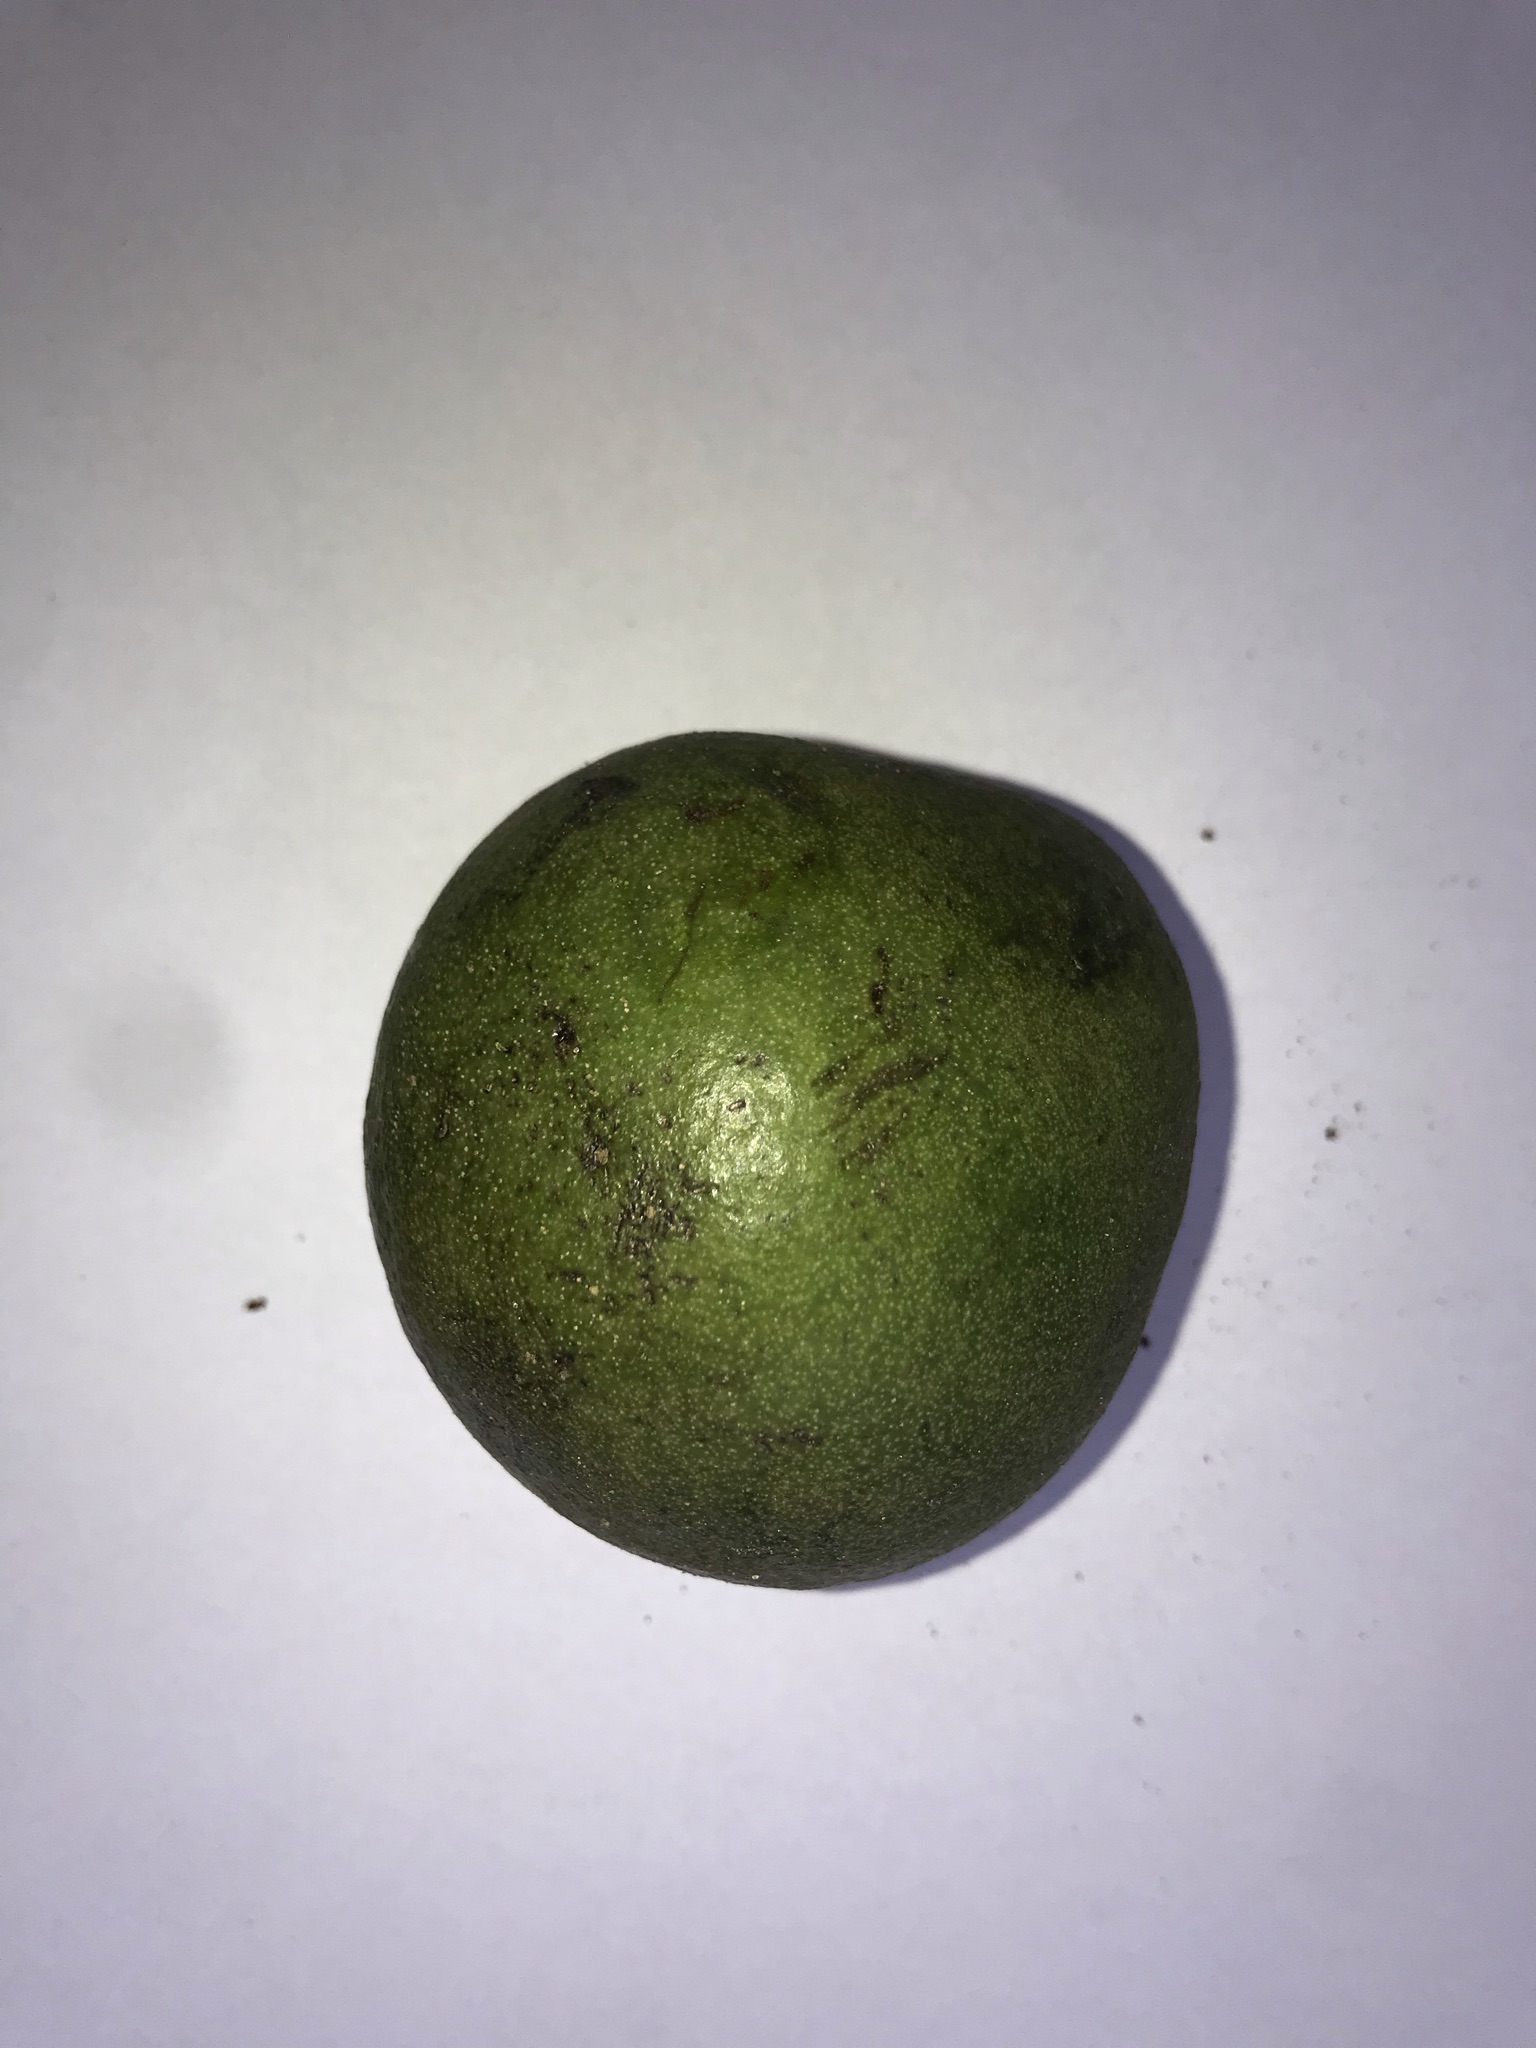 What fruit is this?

pequi
